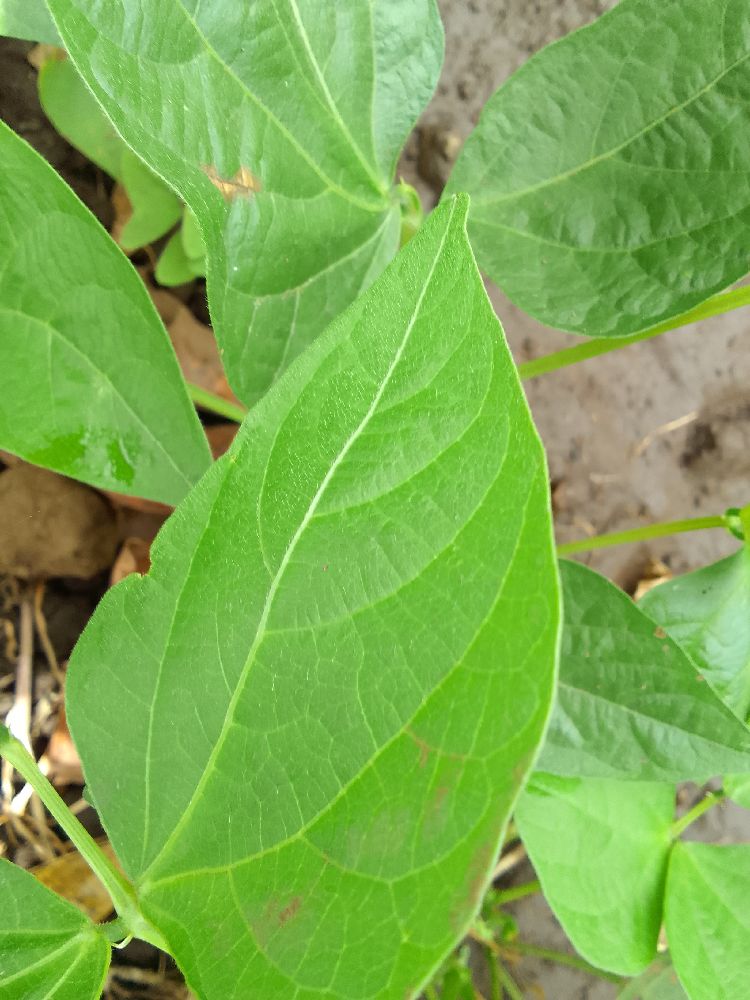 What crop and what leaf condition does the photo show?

common bean, healthy
